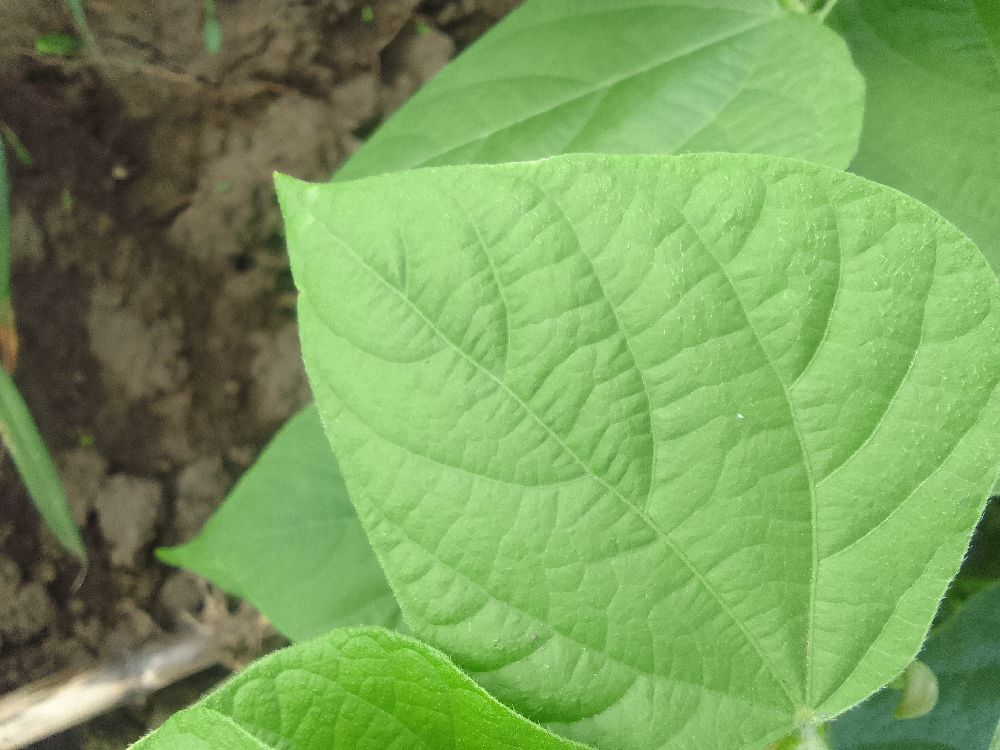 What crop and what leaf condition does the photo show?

common bean, healthy
